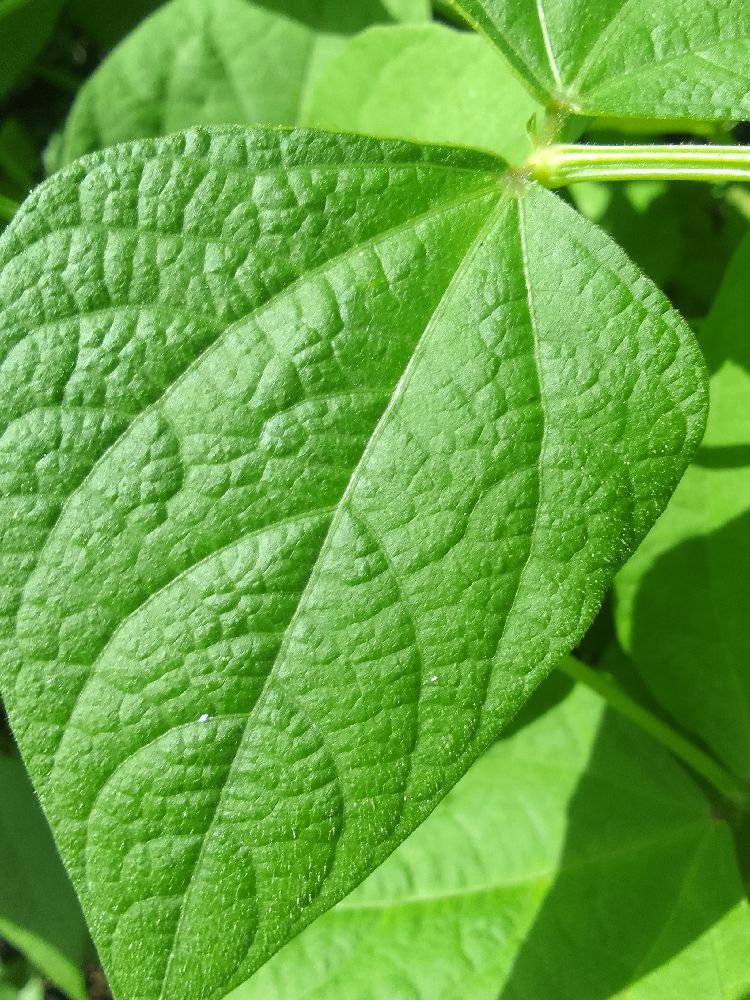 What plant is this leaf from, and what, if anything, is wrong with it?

common bean, healthy
